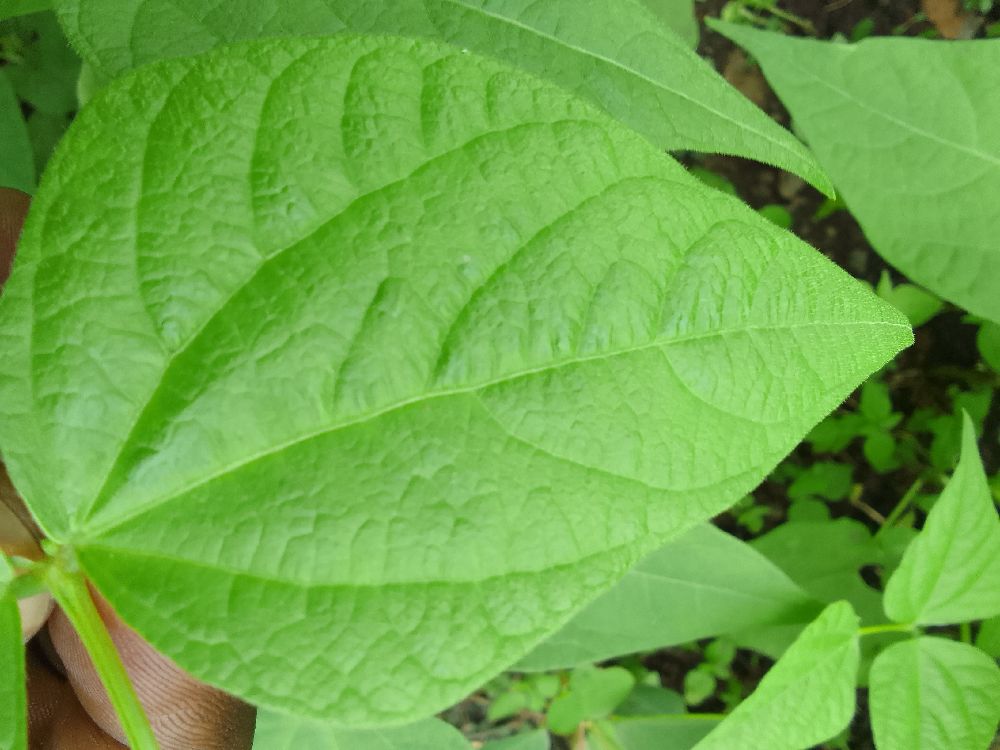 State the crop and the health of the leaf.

common bean, healthy
